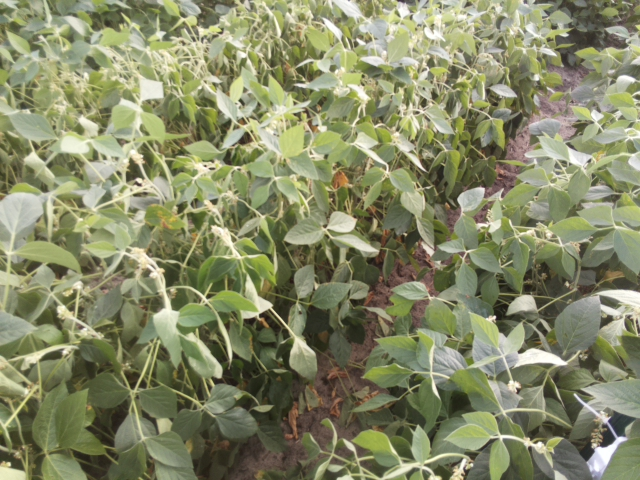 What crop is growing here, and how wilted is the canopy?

soybean, moderate turgor loss in upper canopy
